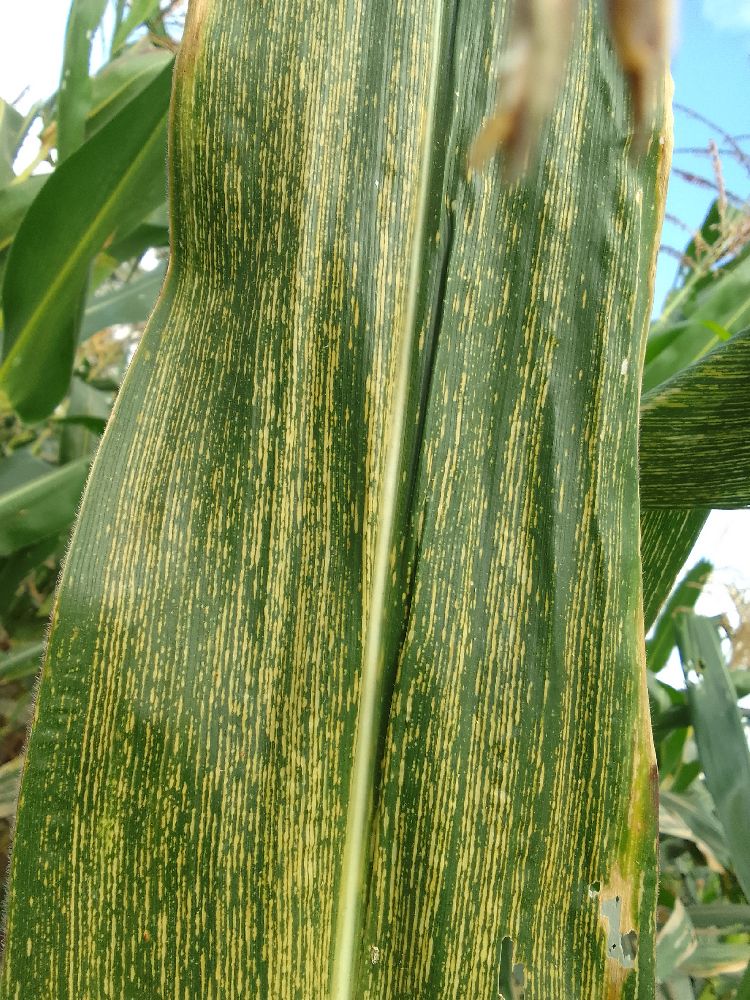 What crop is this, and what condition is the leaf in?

maize, maize streak virus
